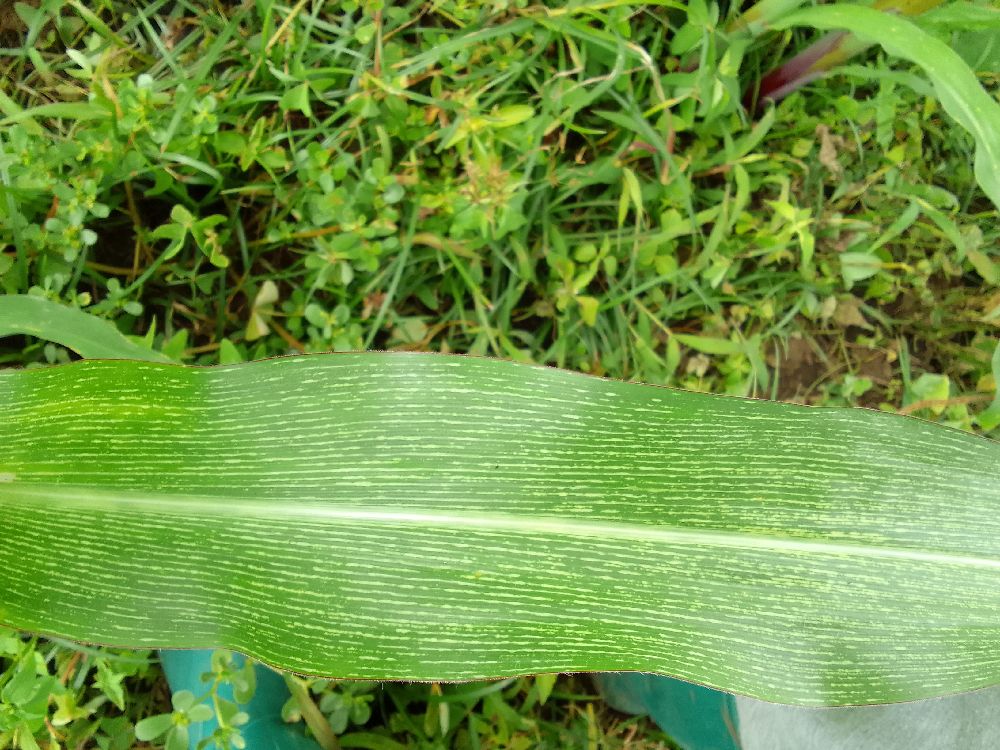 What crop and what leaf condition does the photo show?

maize, maize streak virus
